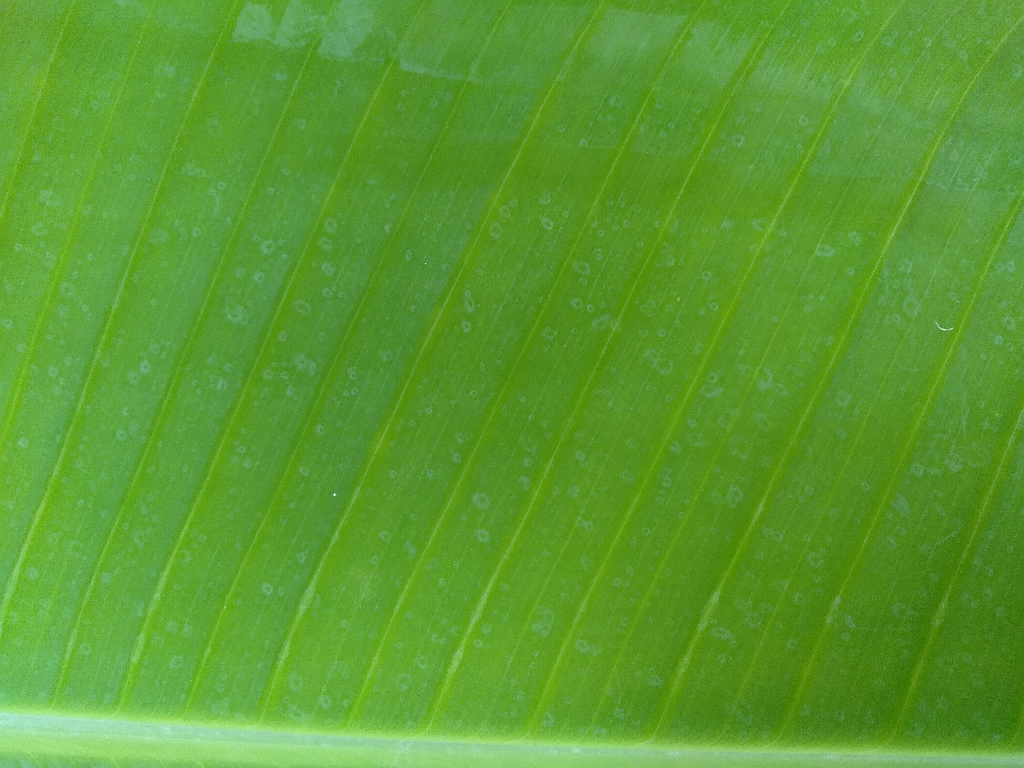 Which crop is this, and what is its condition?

banana, healthy
